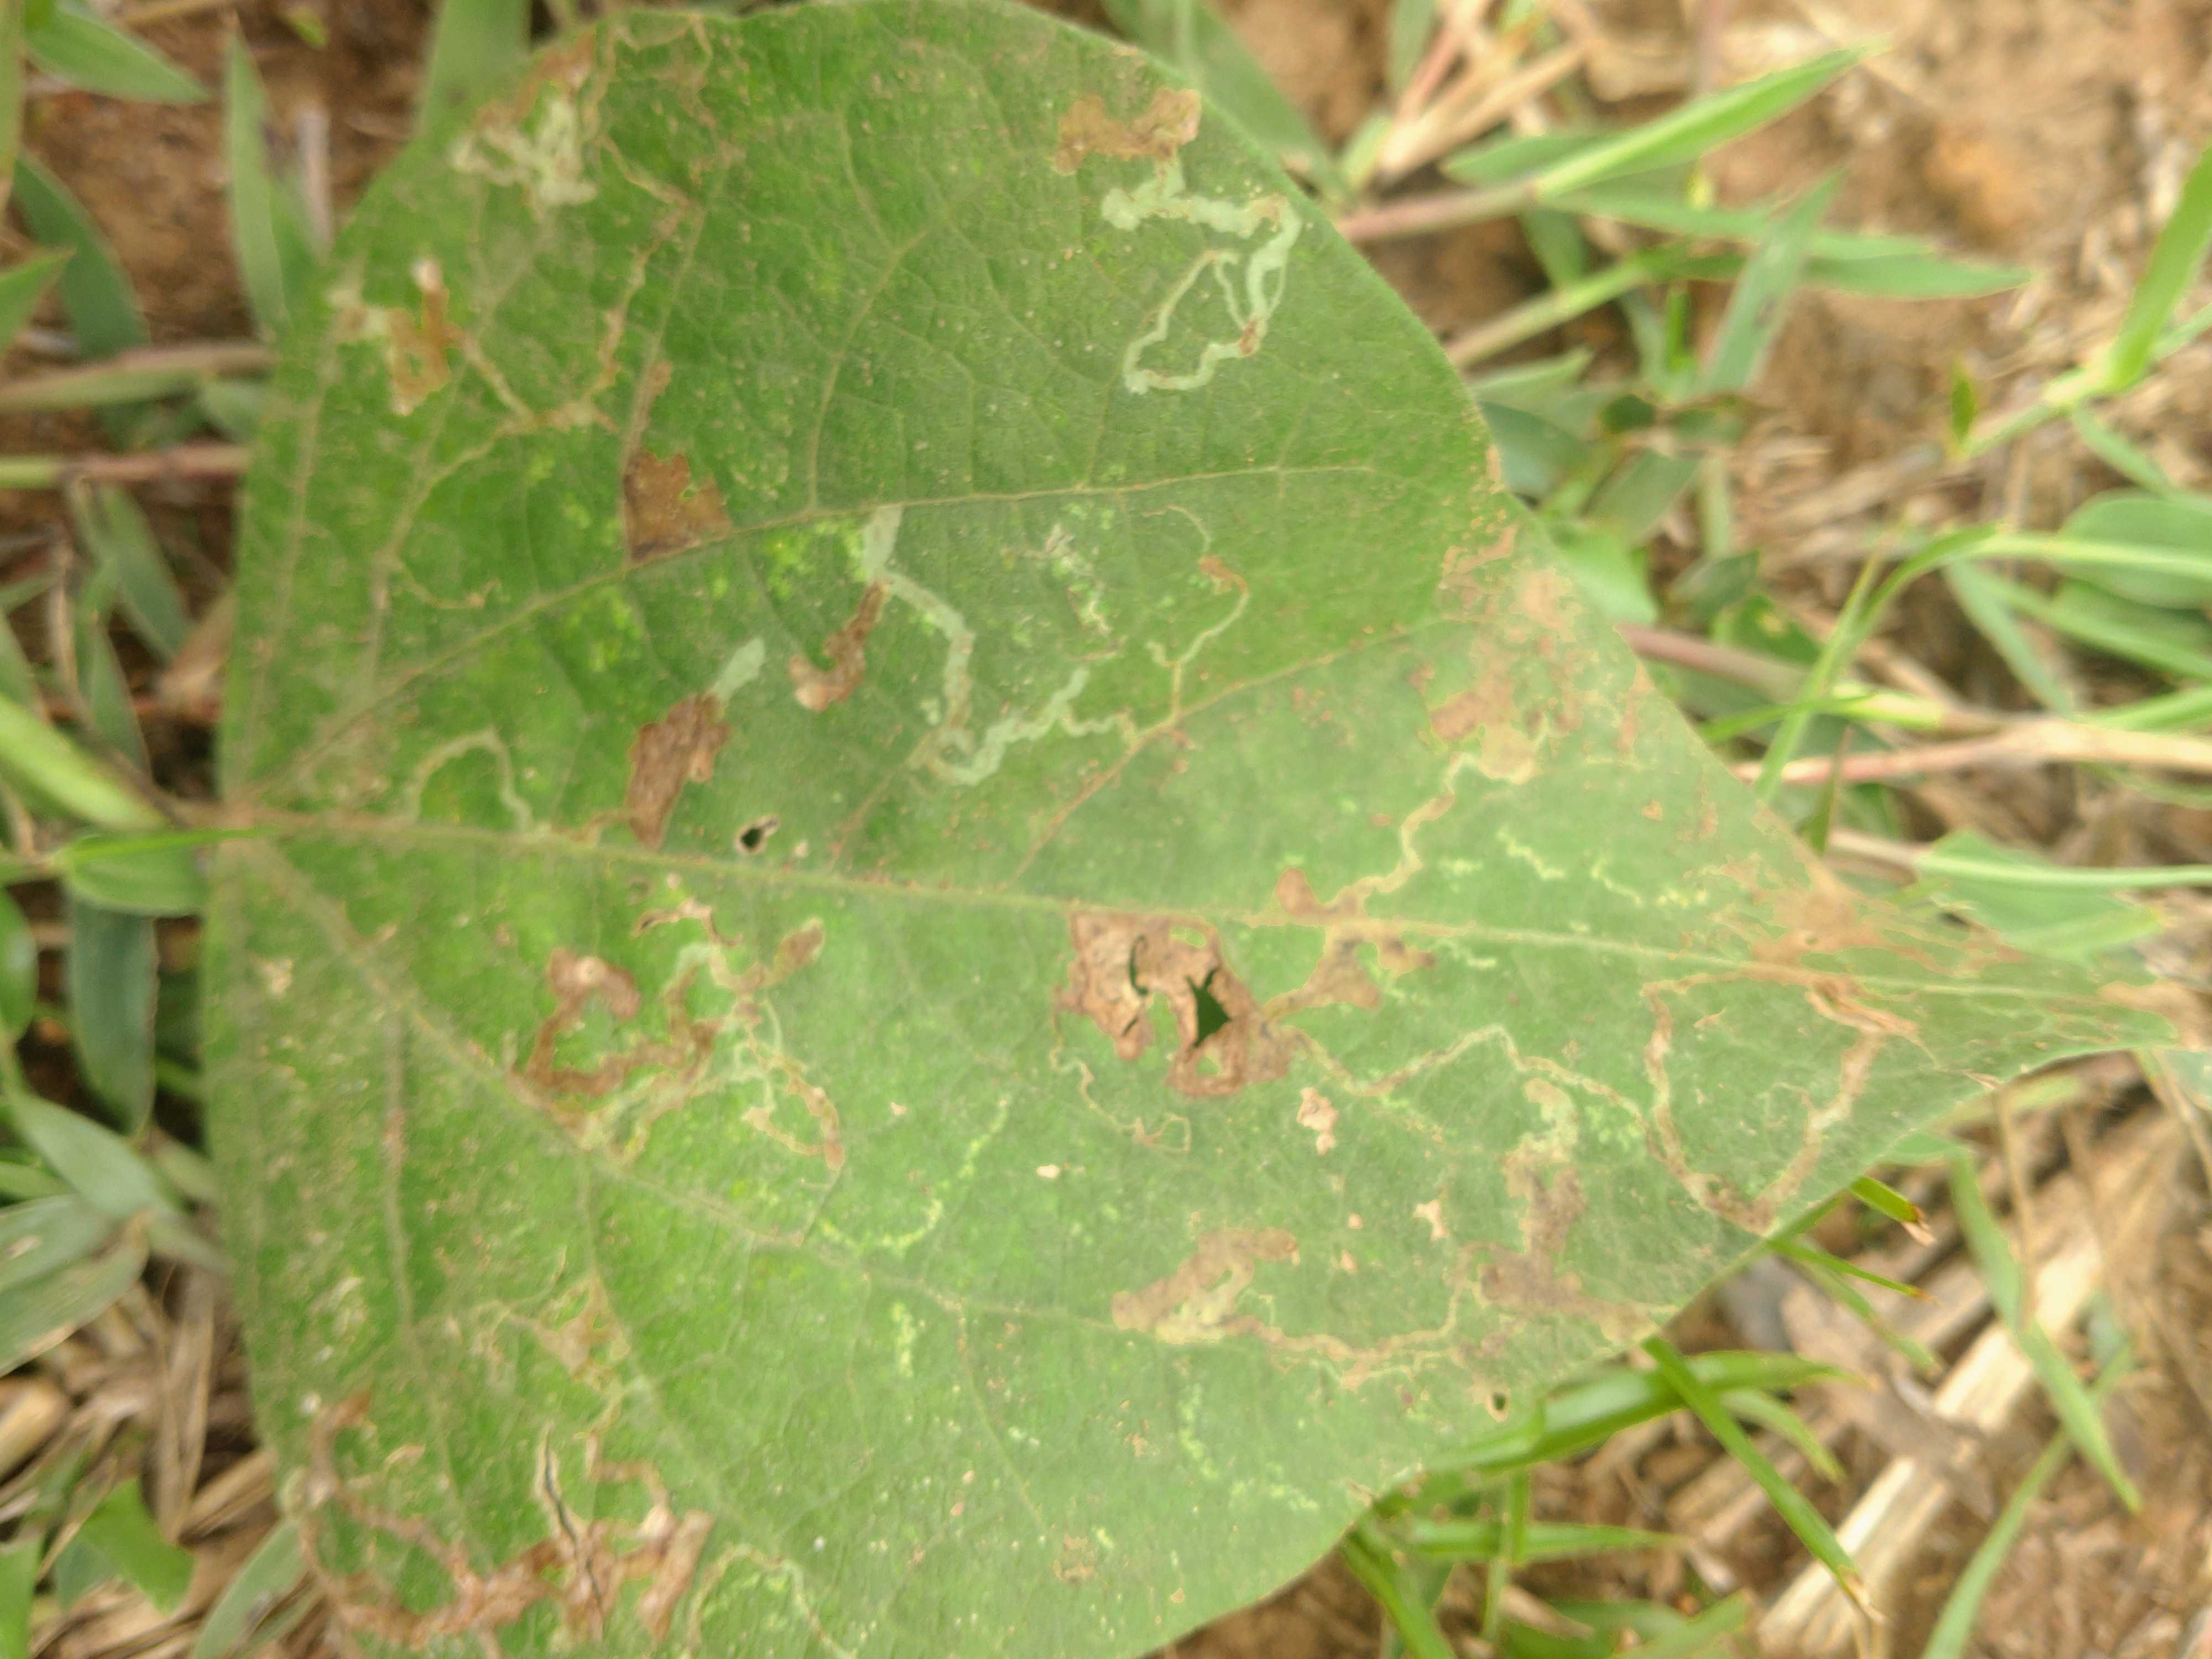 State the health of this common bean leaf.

anthracnose
